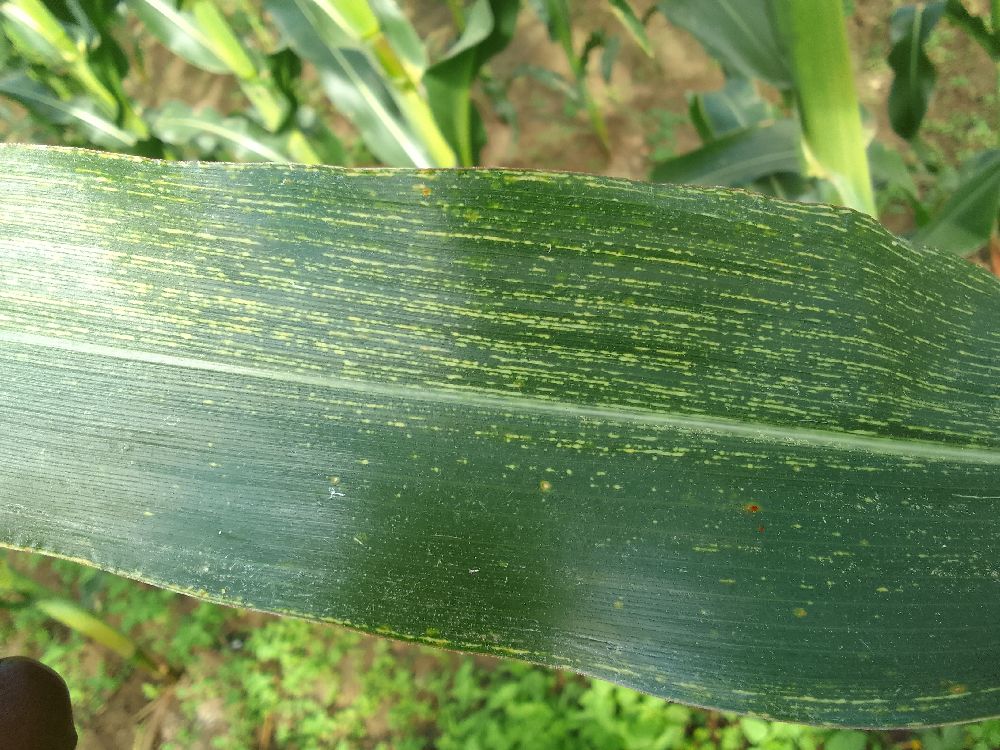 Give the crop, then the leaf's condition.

maize, maize streak virus
